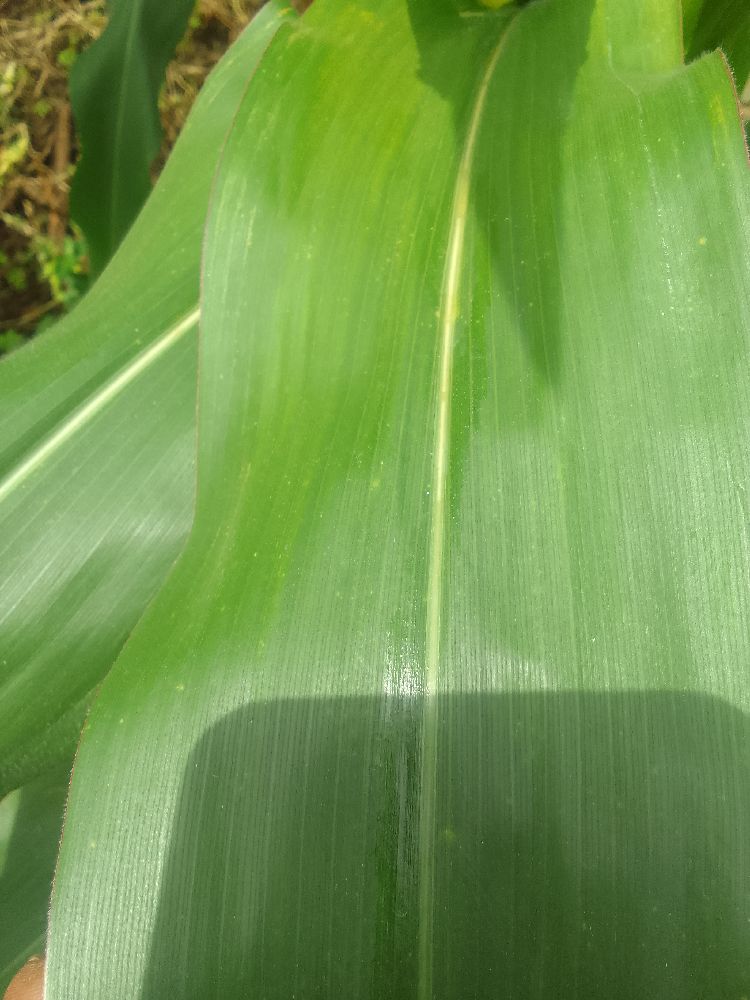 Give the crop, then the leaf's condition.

maize, healthy
